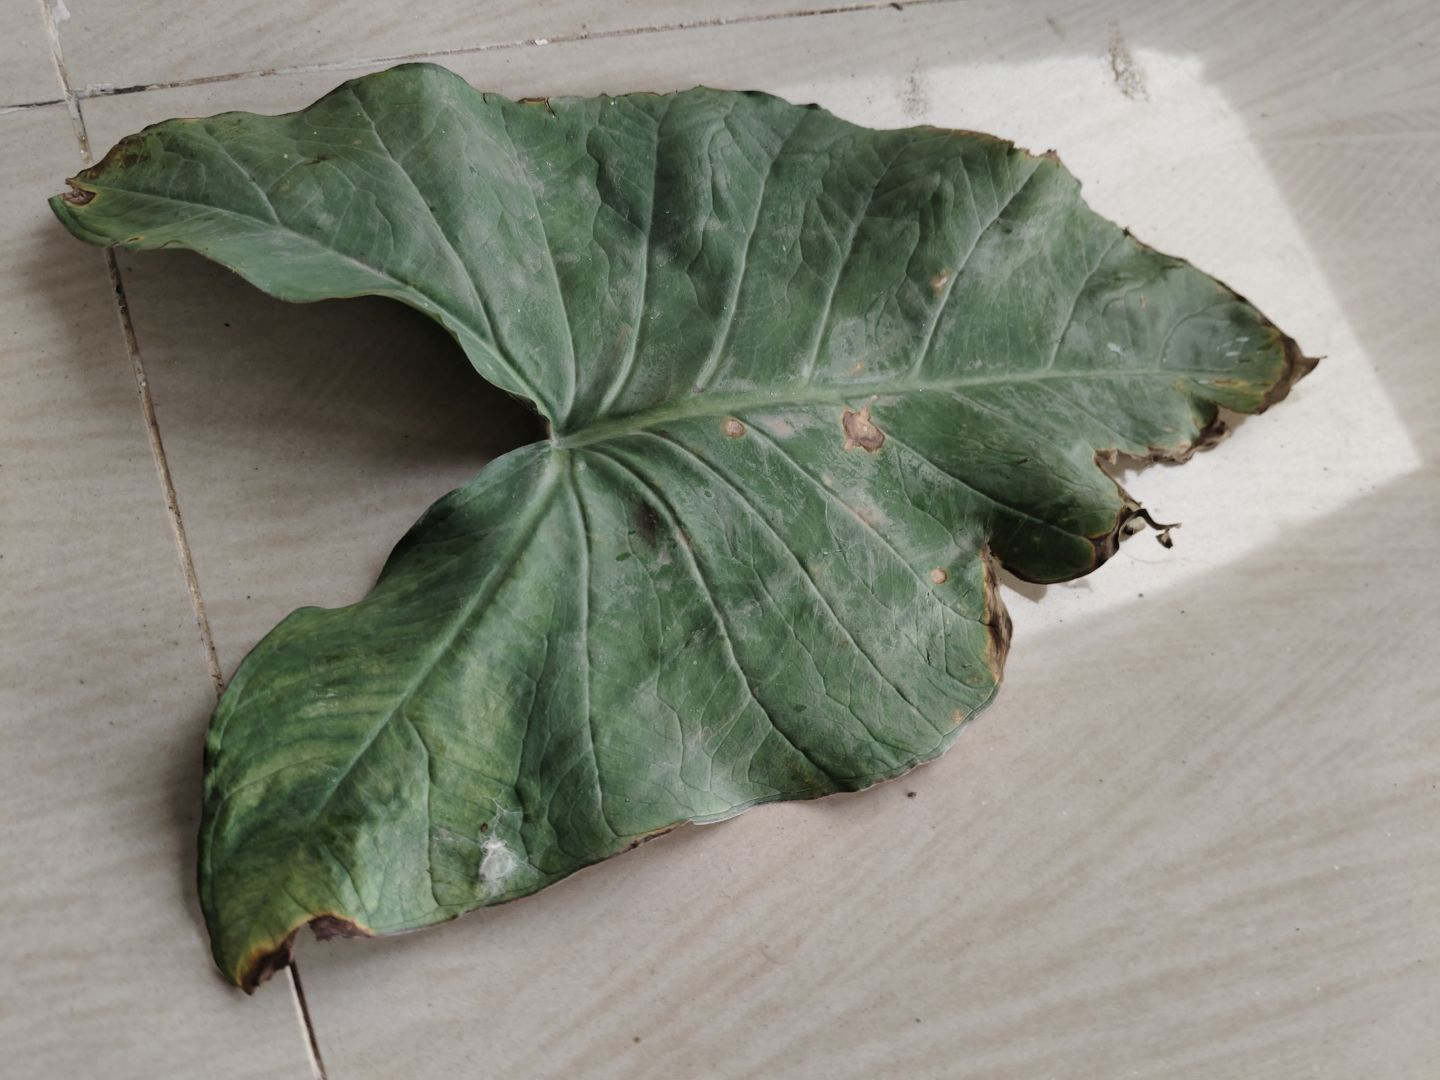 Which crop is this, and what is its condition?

taro, leaf blight
